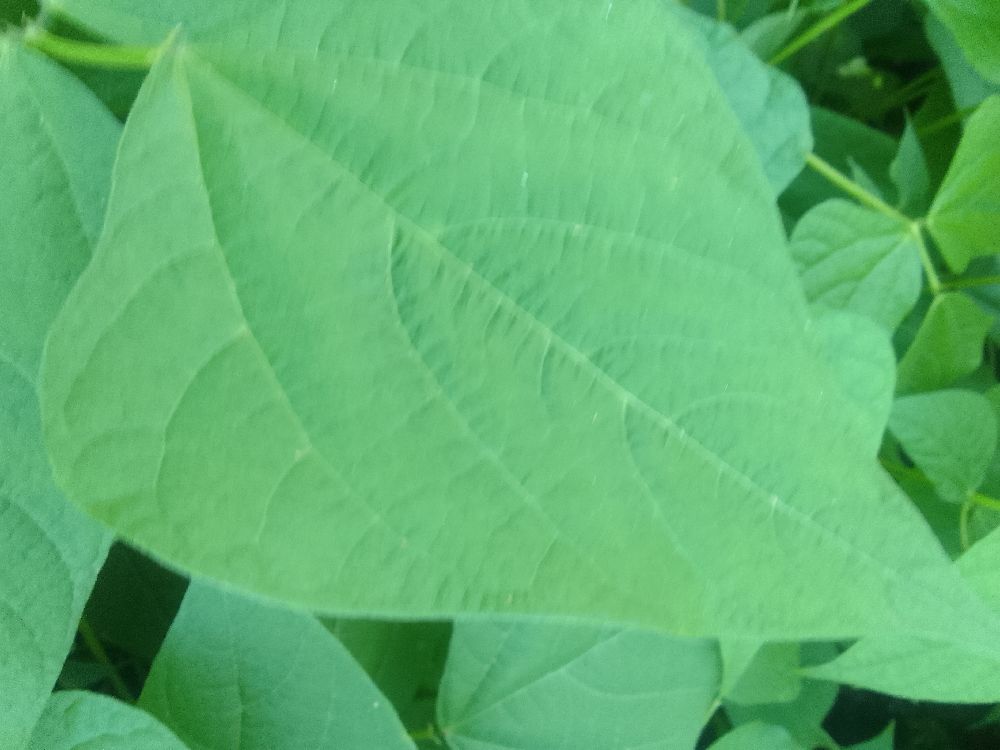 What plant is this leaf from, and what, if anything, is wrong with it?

common bean, healthy
